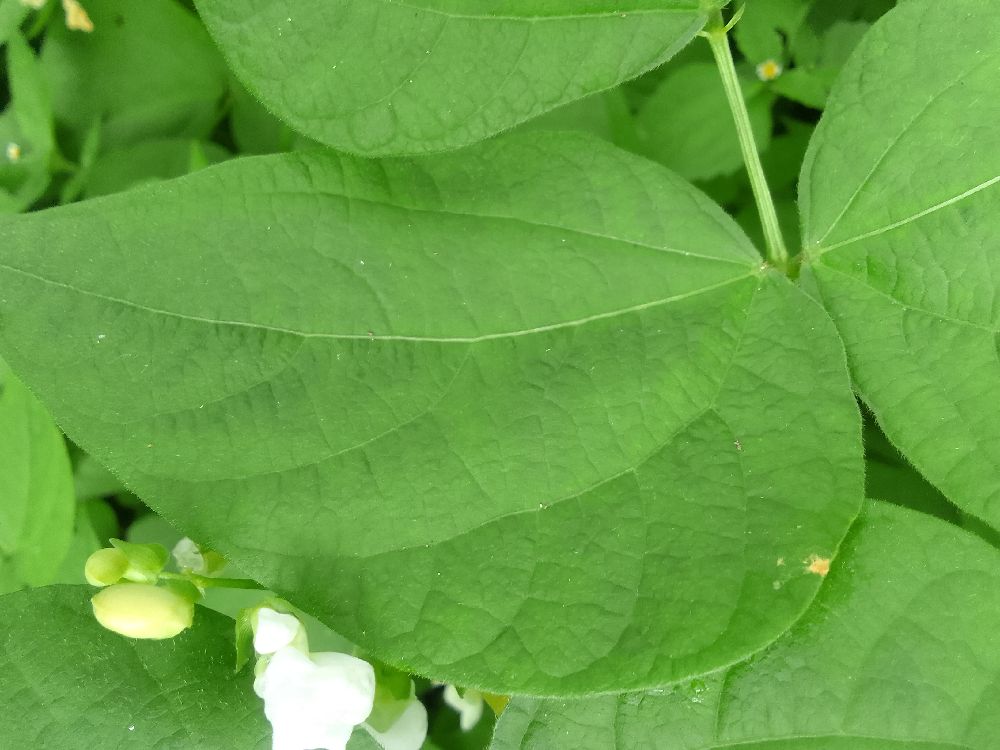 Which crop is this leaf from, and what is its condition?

common bean, healthy
